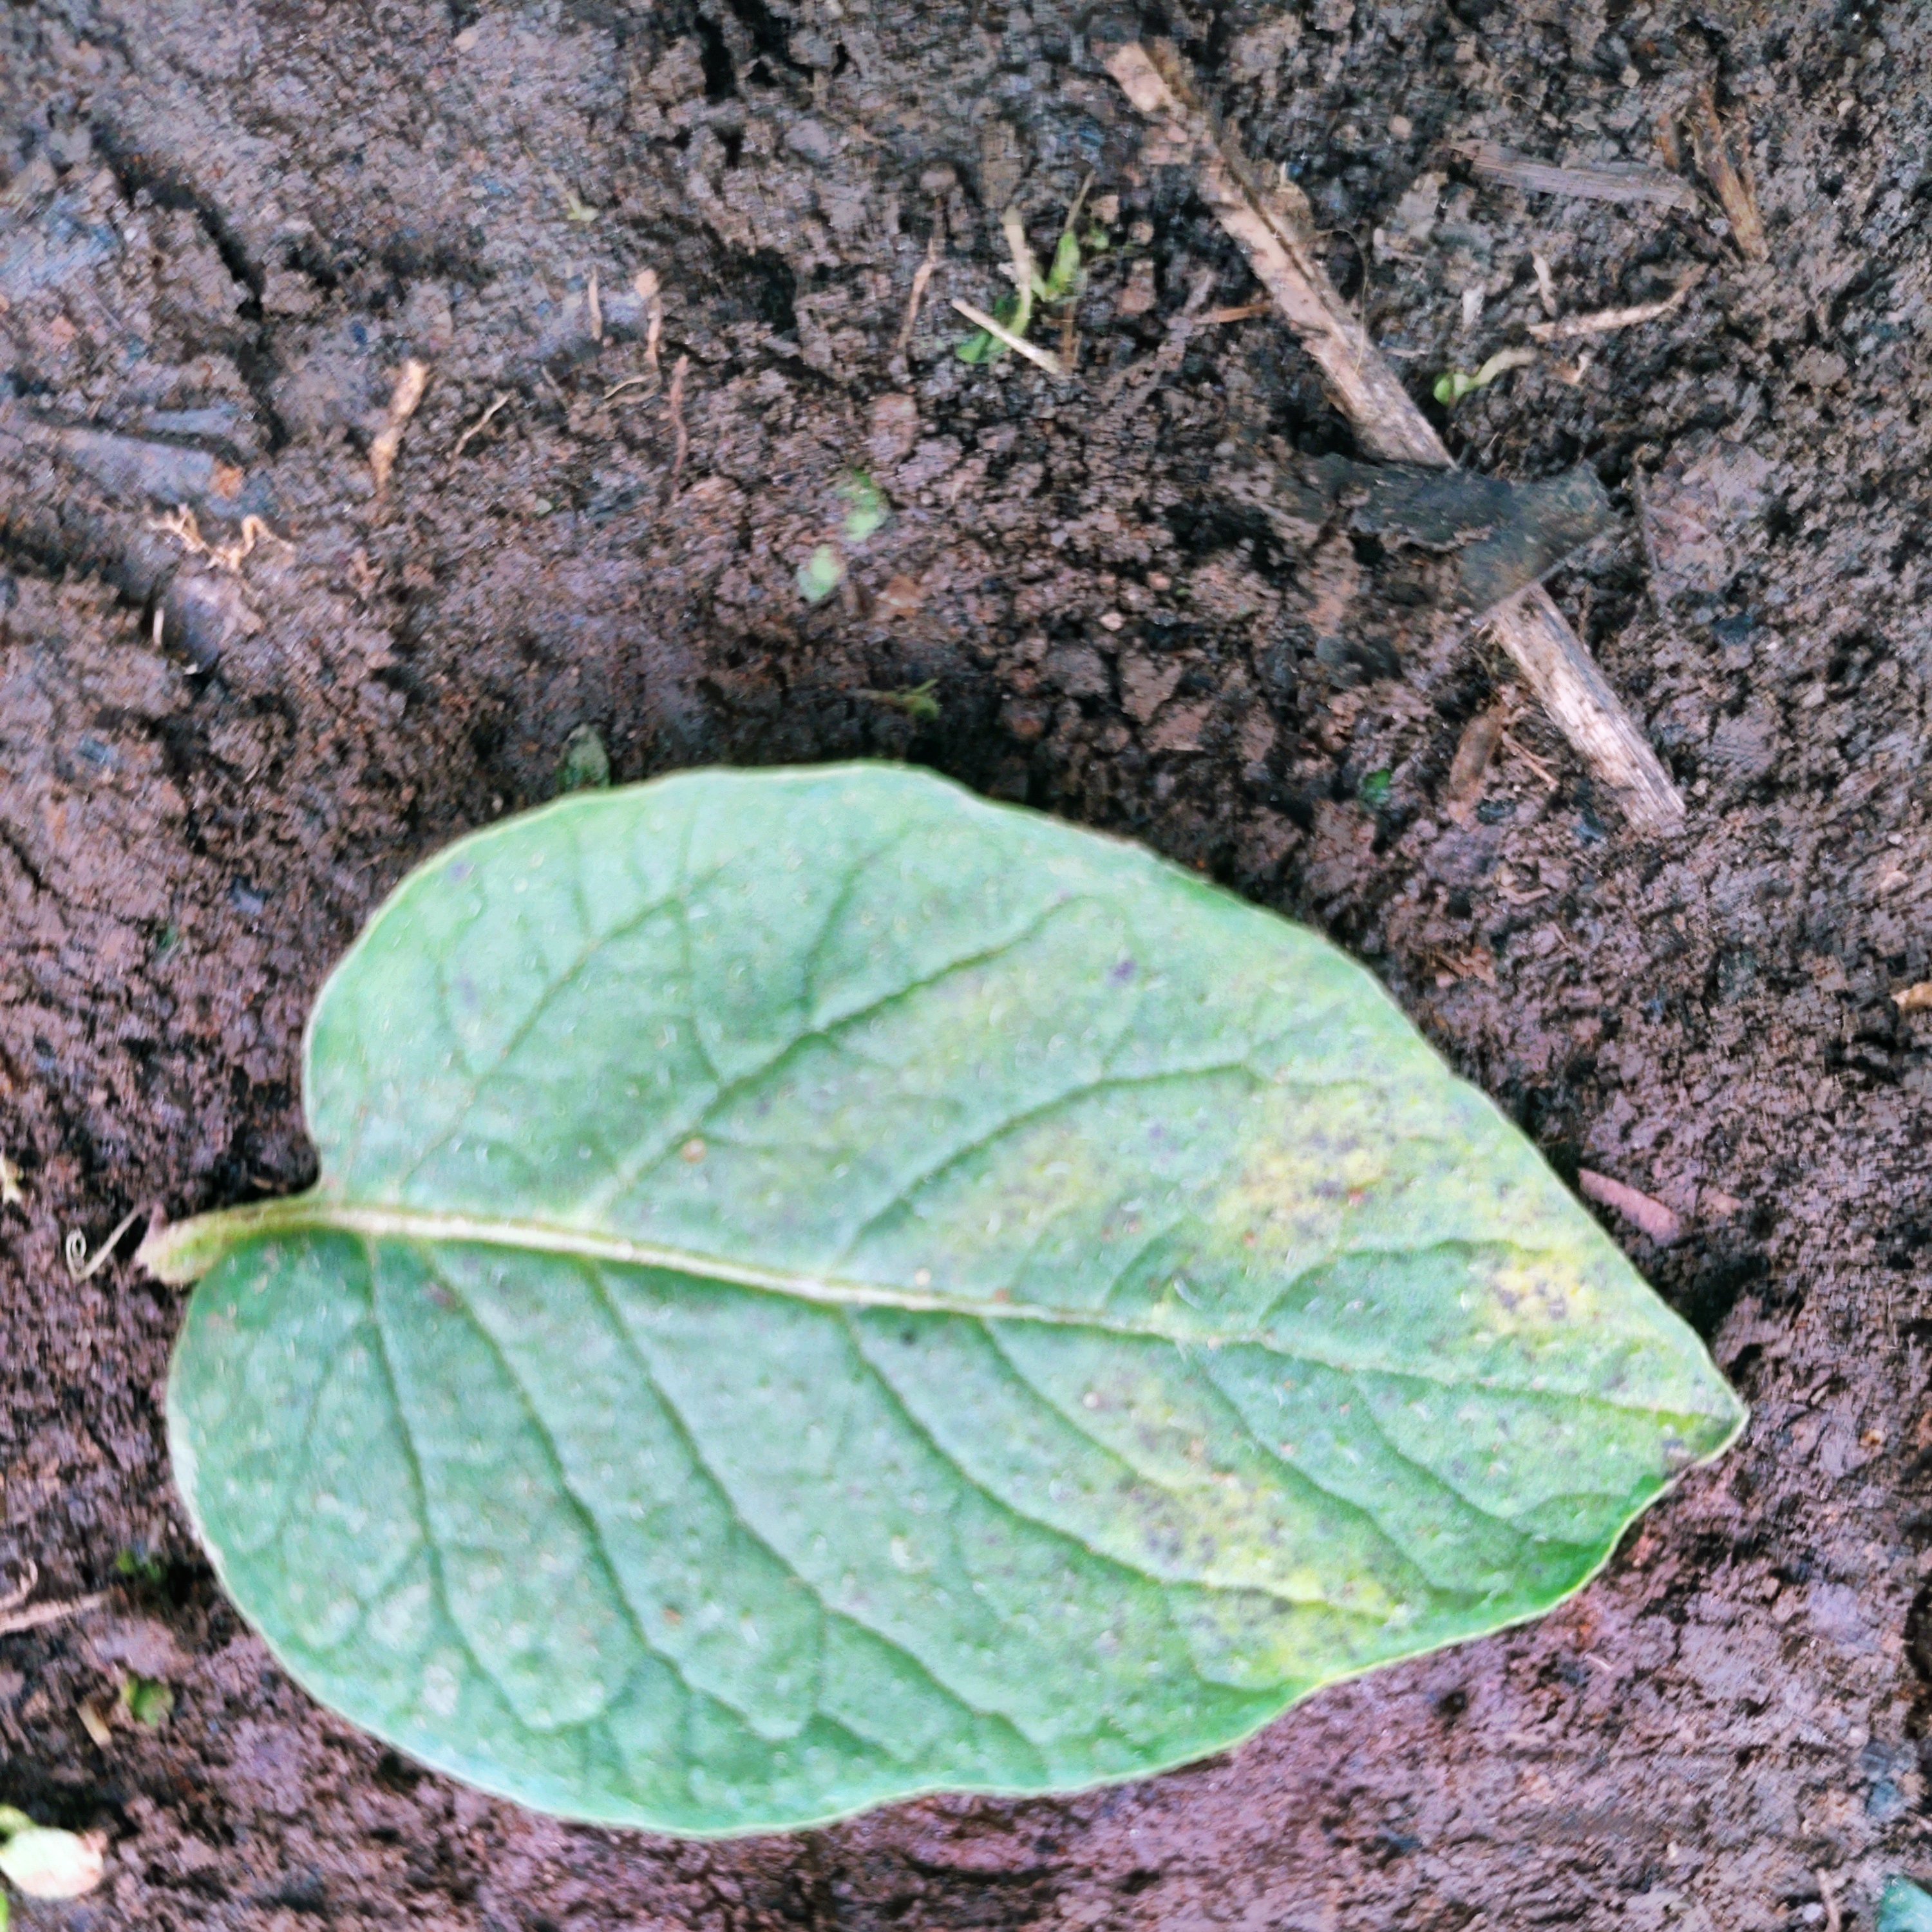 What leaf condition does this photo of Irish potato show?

late blight
